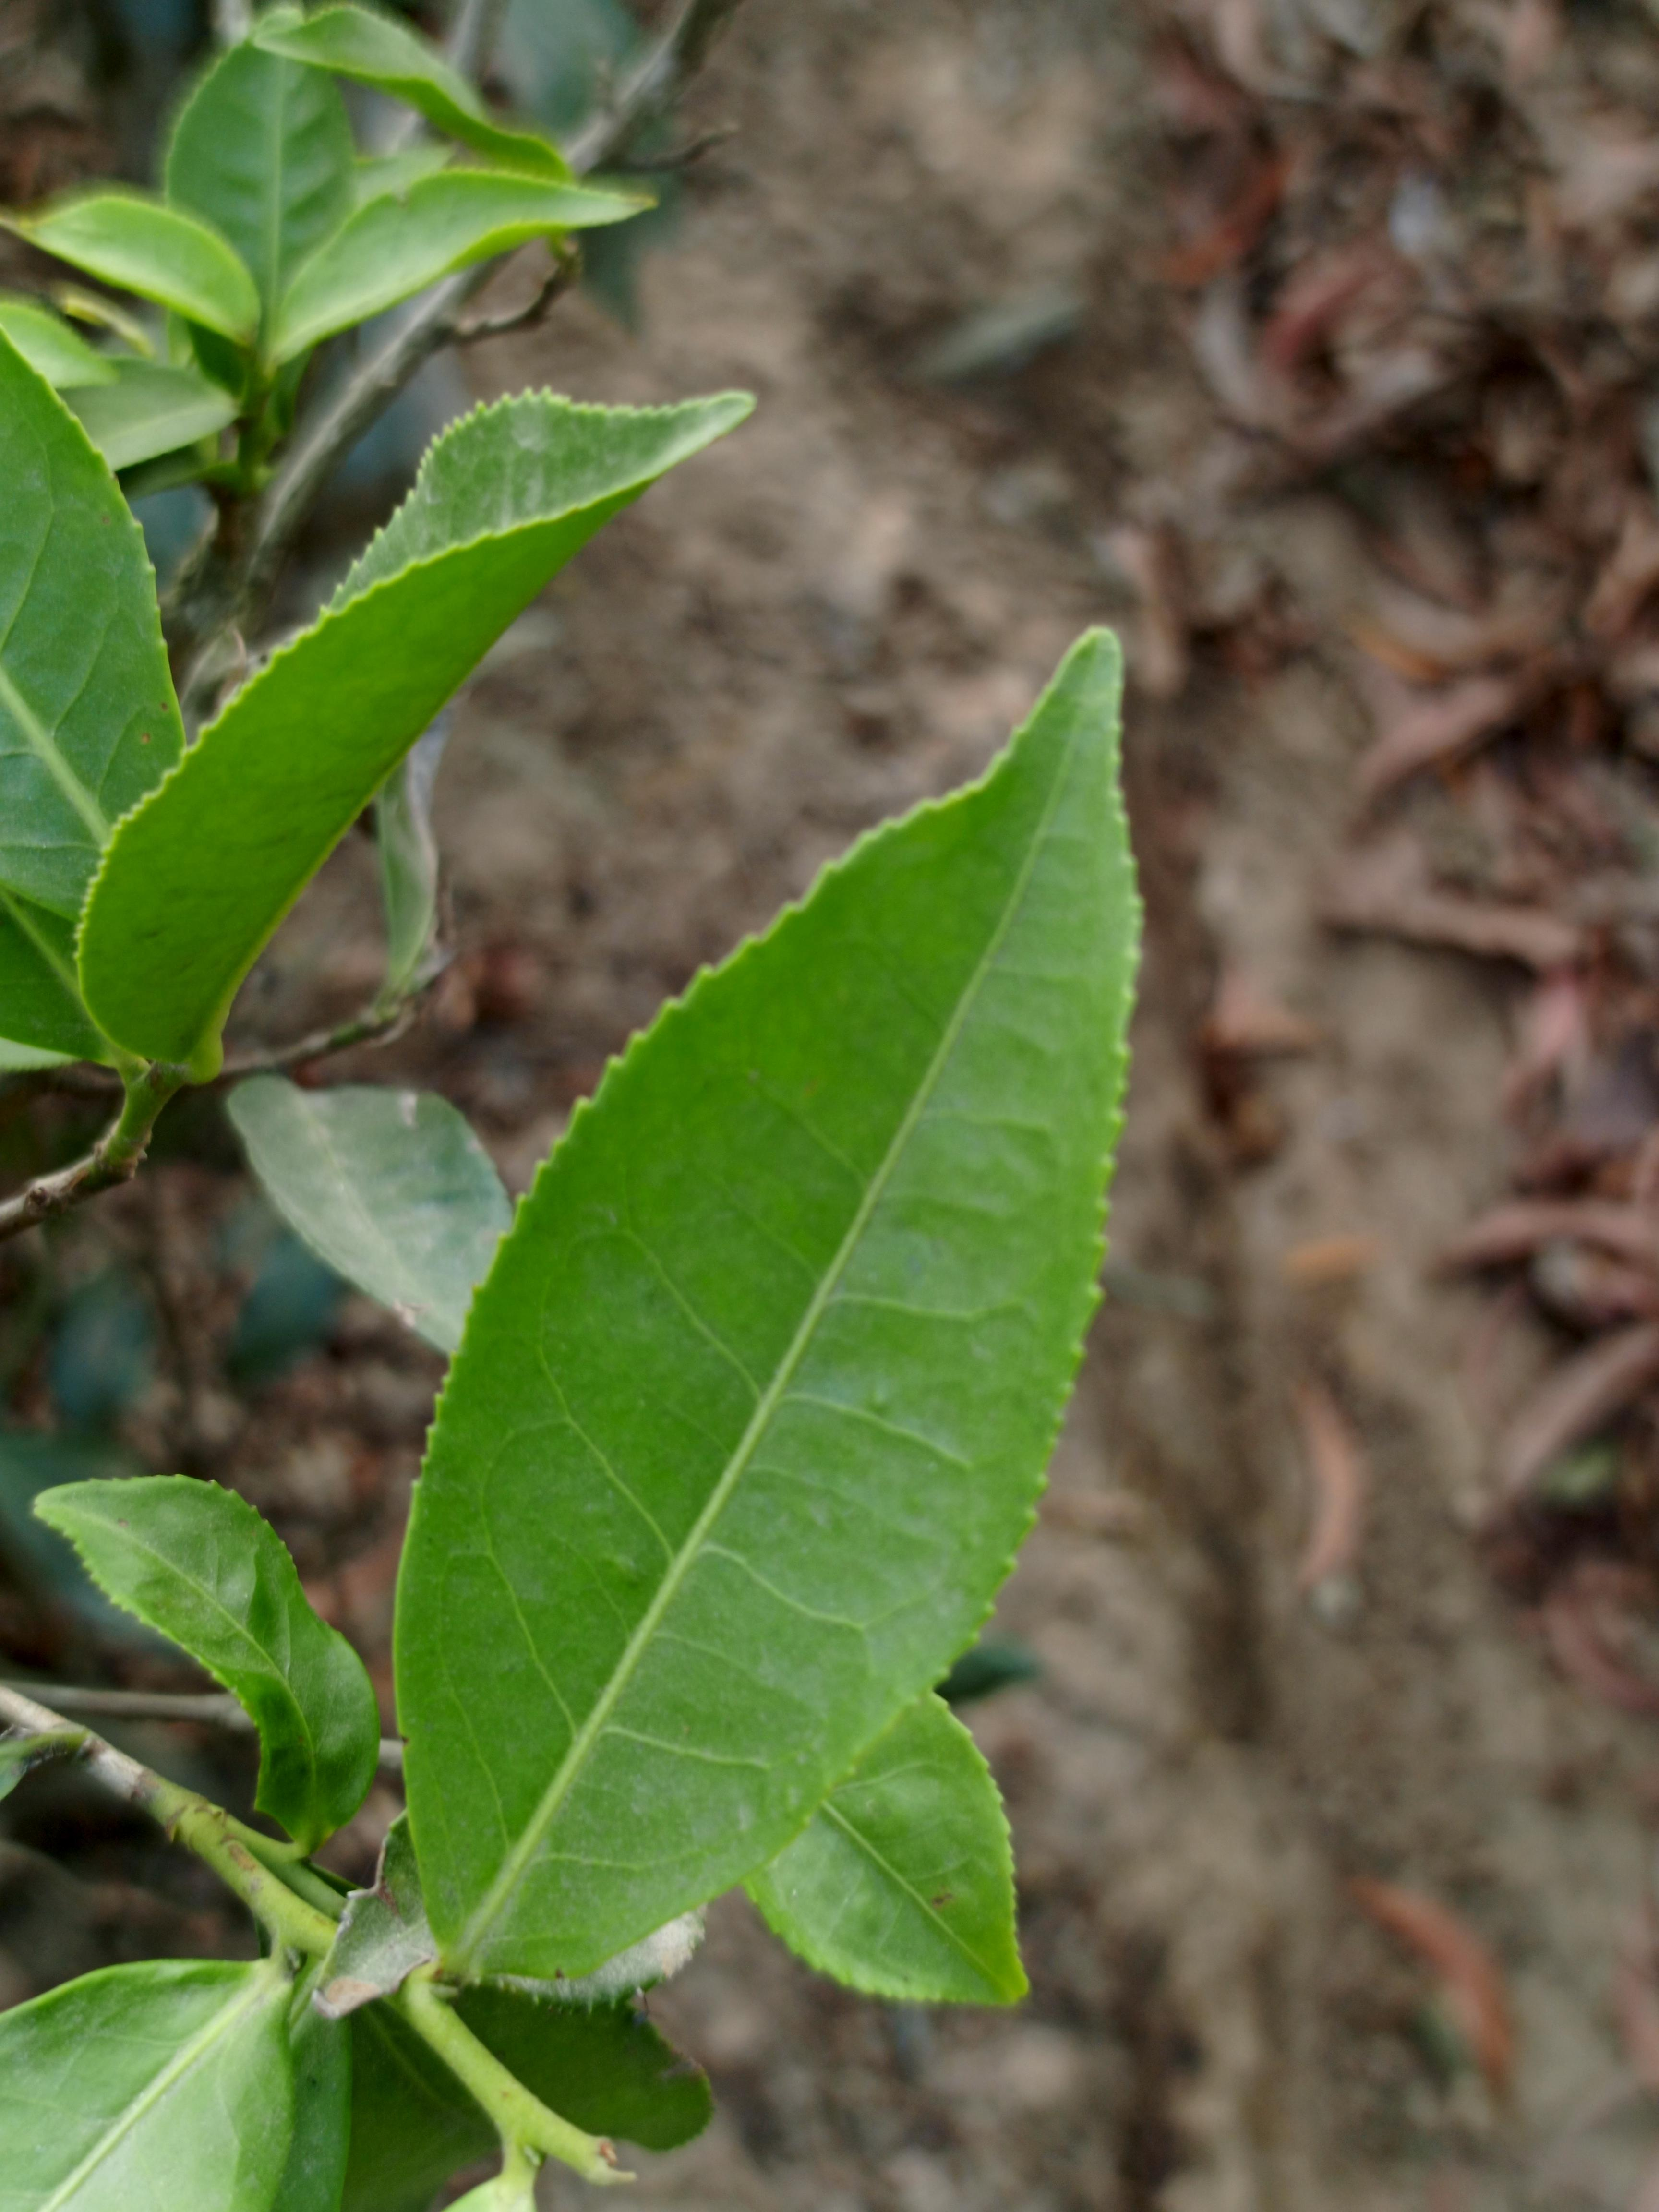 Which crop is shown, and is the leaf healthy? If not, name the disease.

tea, healthy leaf
